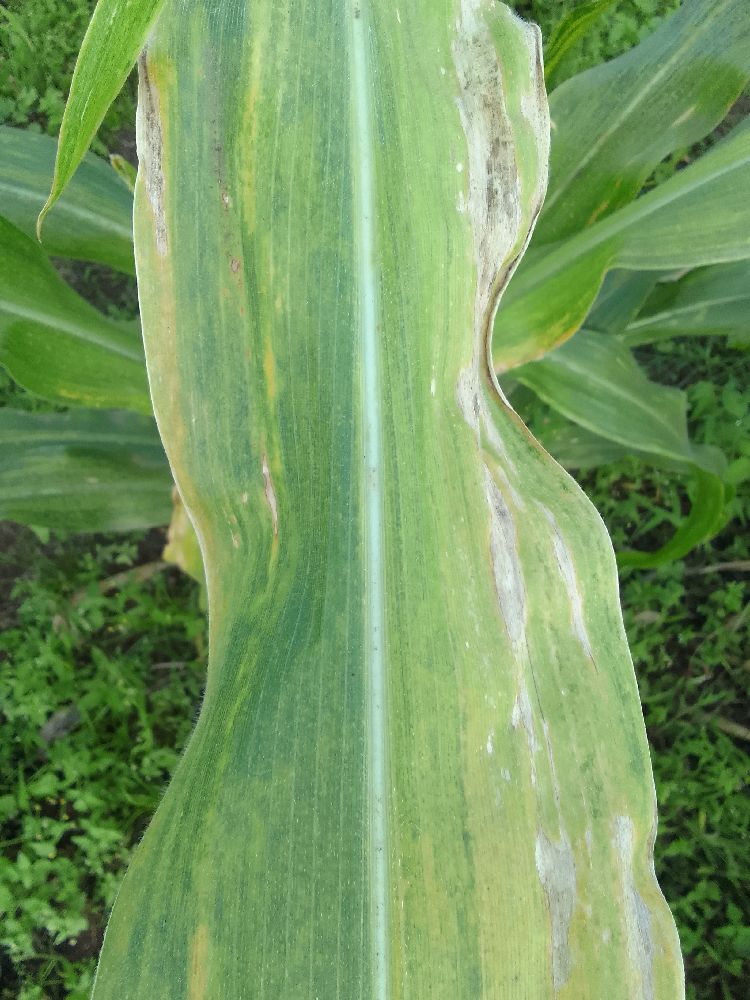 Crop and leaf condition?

maize, maize lethal necrosis
